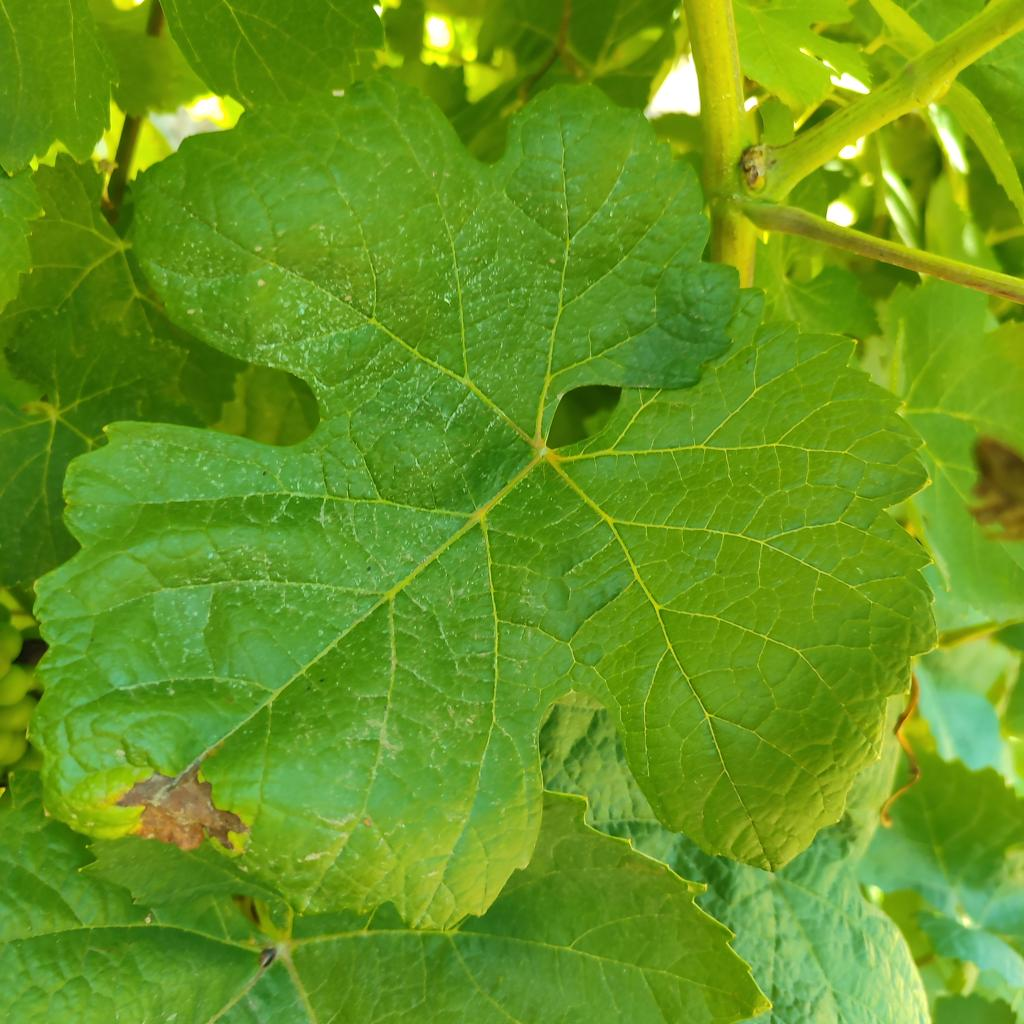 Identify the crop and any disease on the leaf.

grapevine, downy mildew
